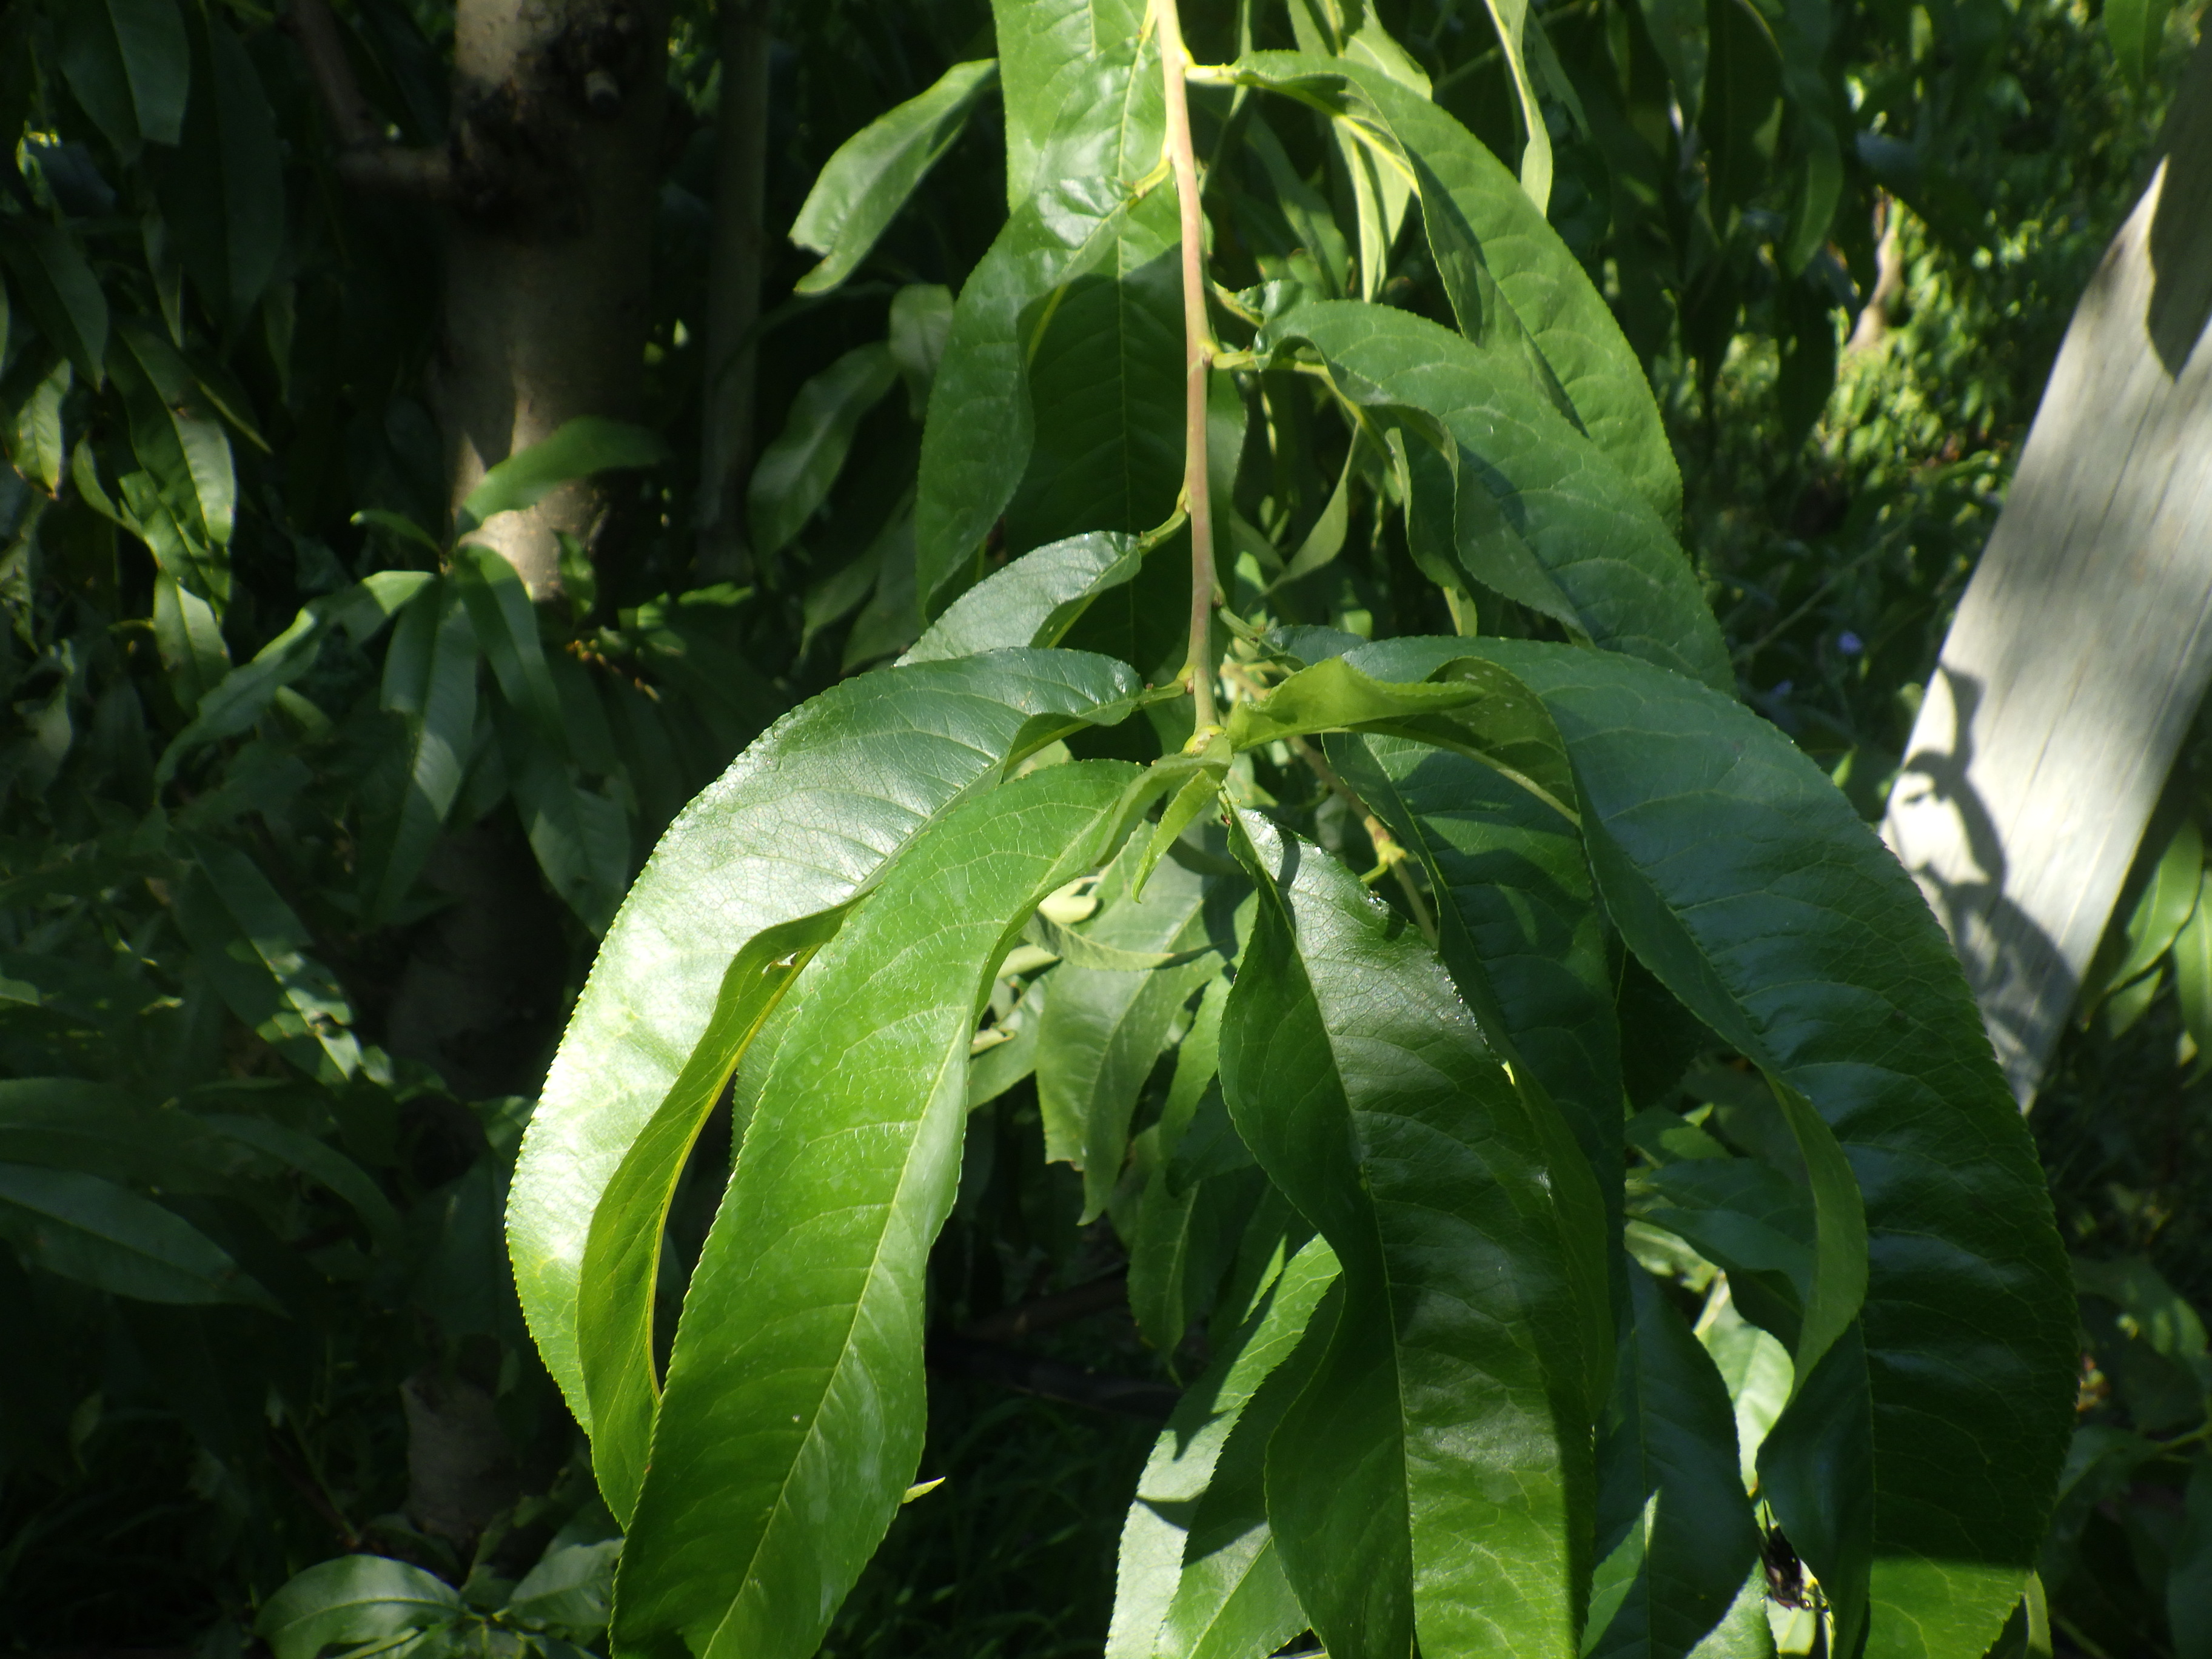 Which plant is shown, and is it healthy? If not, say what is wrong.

peach, phytophagous
